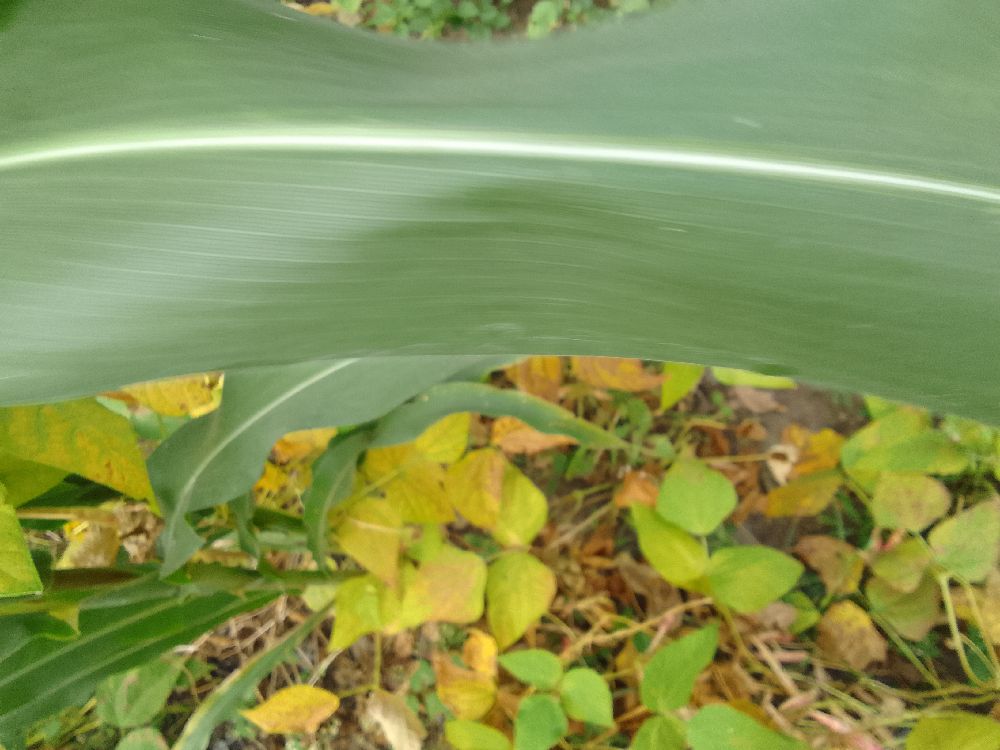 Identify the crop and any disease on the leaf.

maize, healthy
